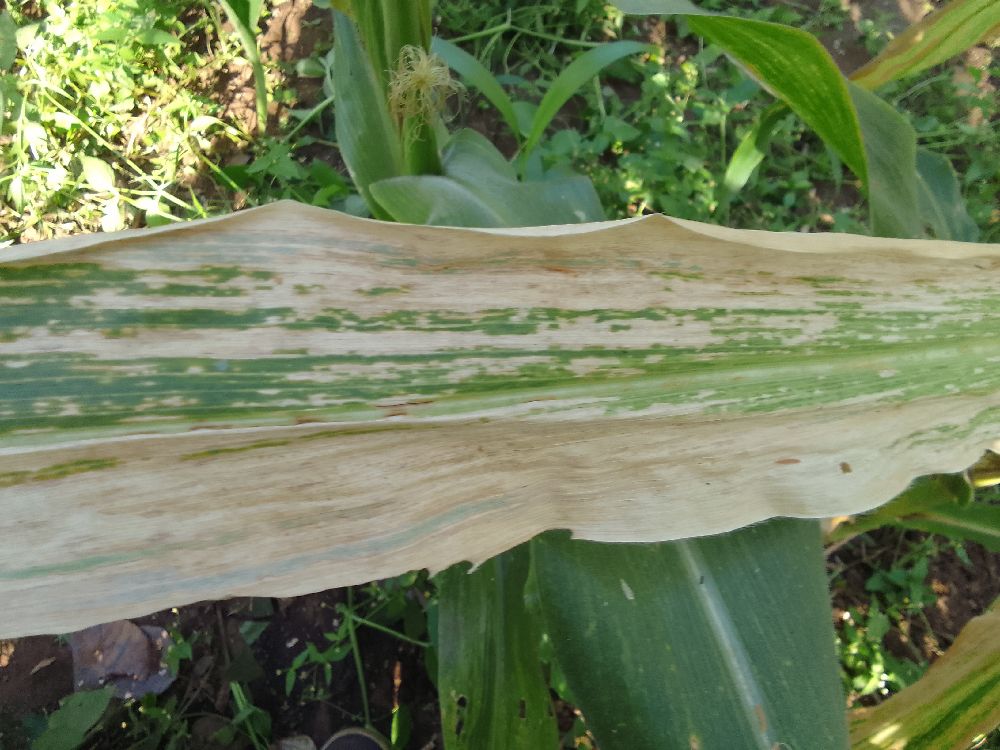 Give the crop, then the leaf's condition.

maize, maize lethal necrosis
